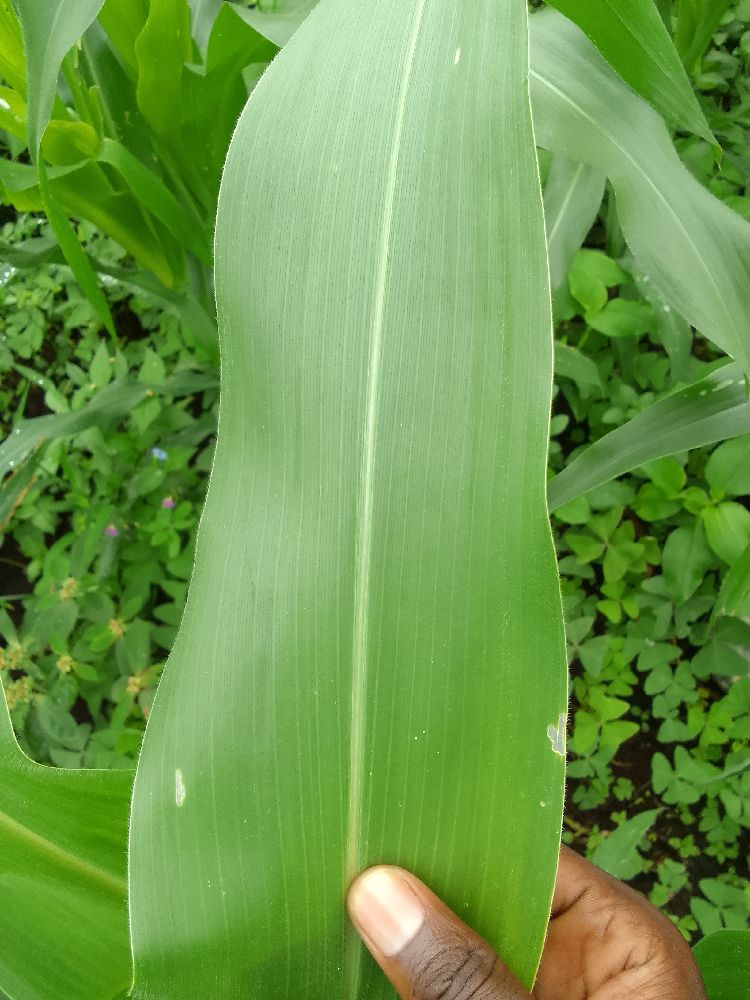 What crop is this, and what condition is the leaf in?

maize, healthy
